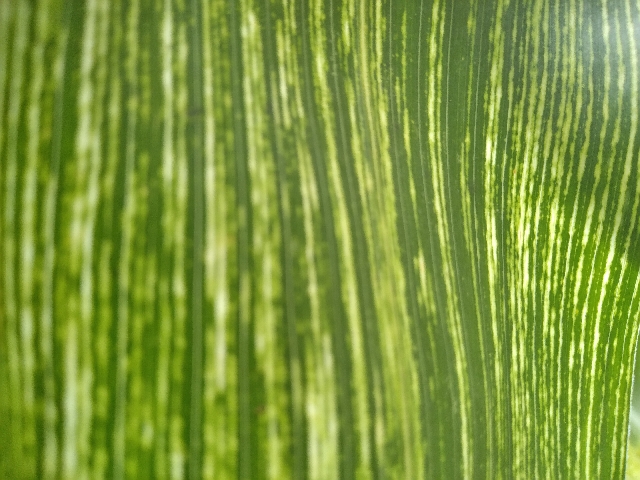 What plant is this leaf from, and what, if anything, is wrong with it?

maize, maize streak virus
